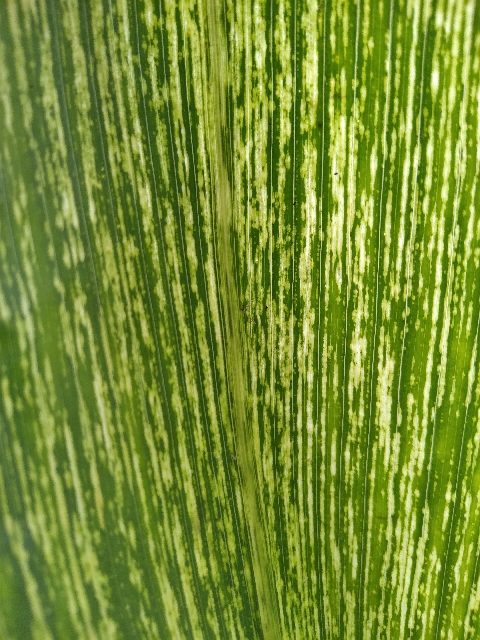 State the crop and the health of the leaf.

maize, maize streak virus
